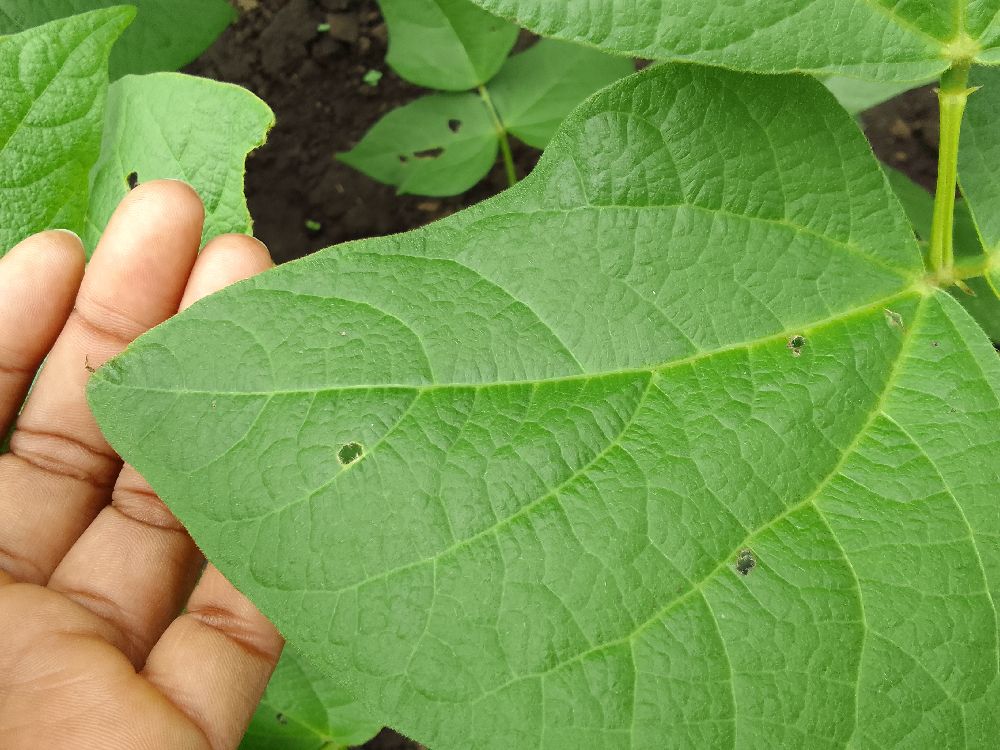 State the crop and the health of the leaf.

common bean, healthy
